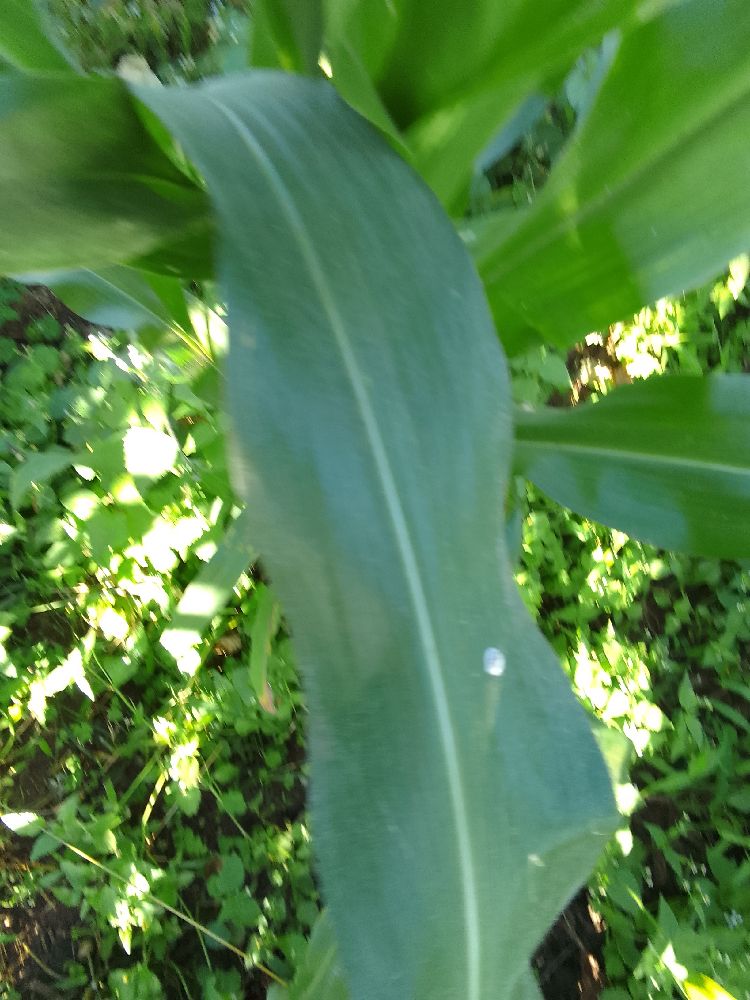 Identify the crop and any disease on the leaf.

maize, healthy
